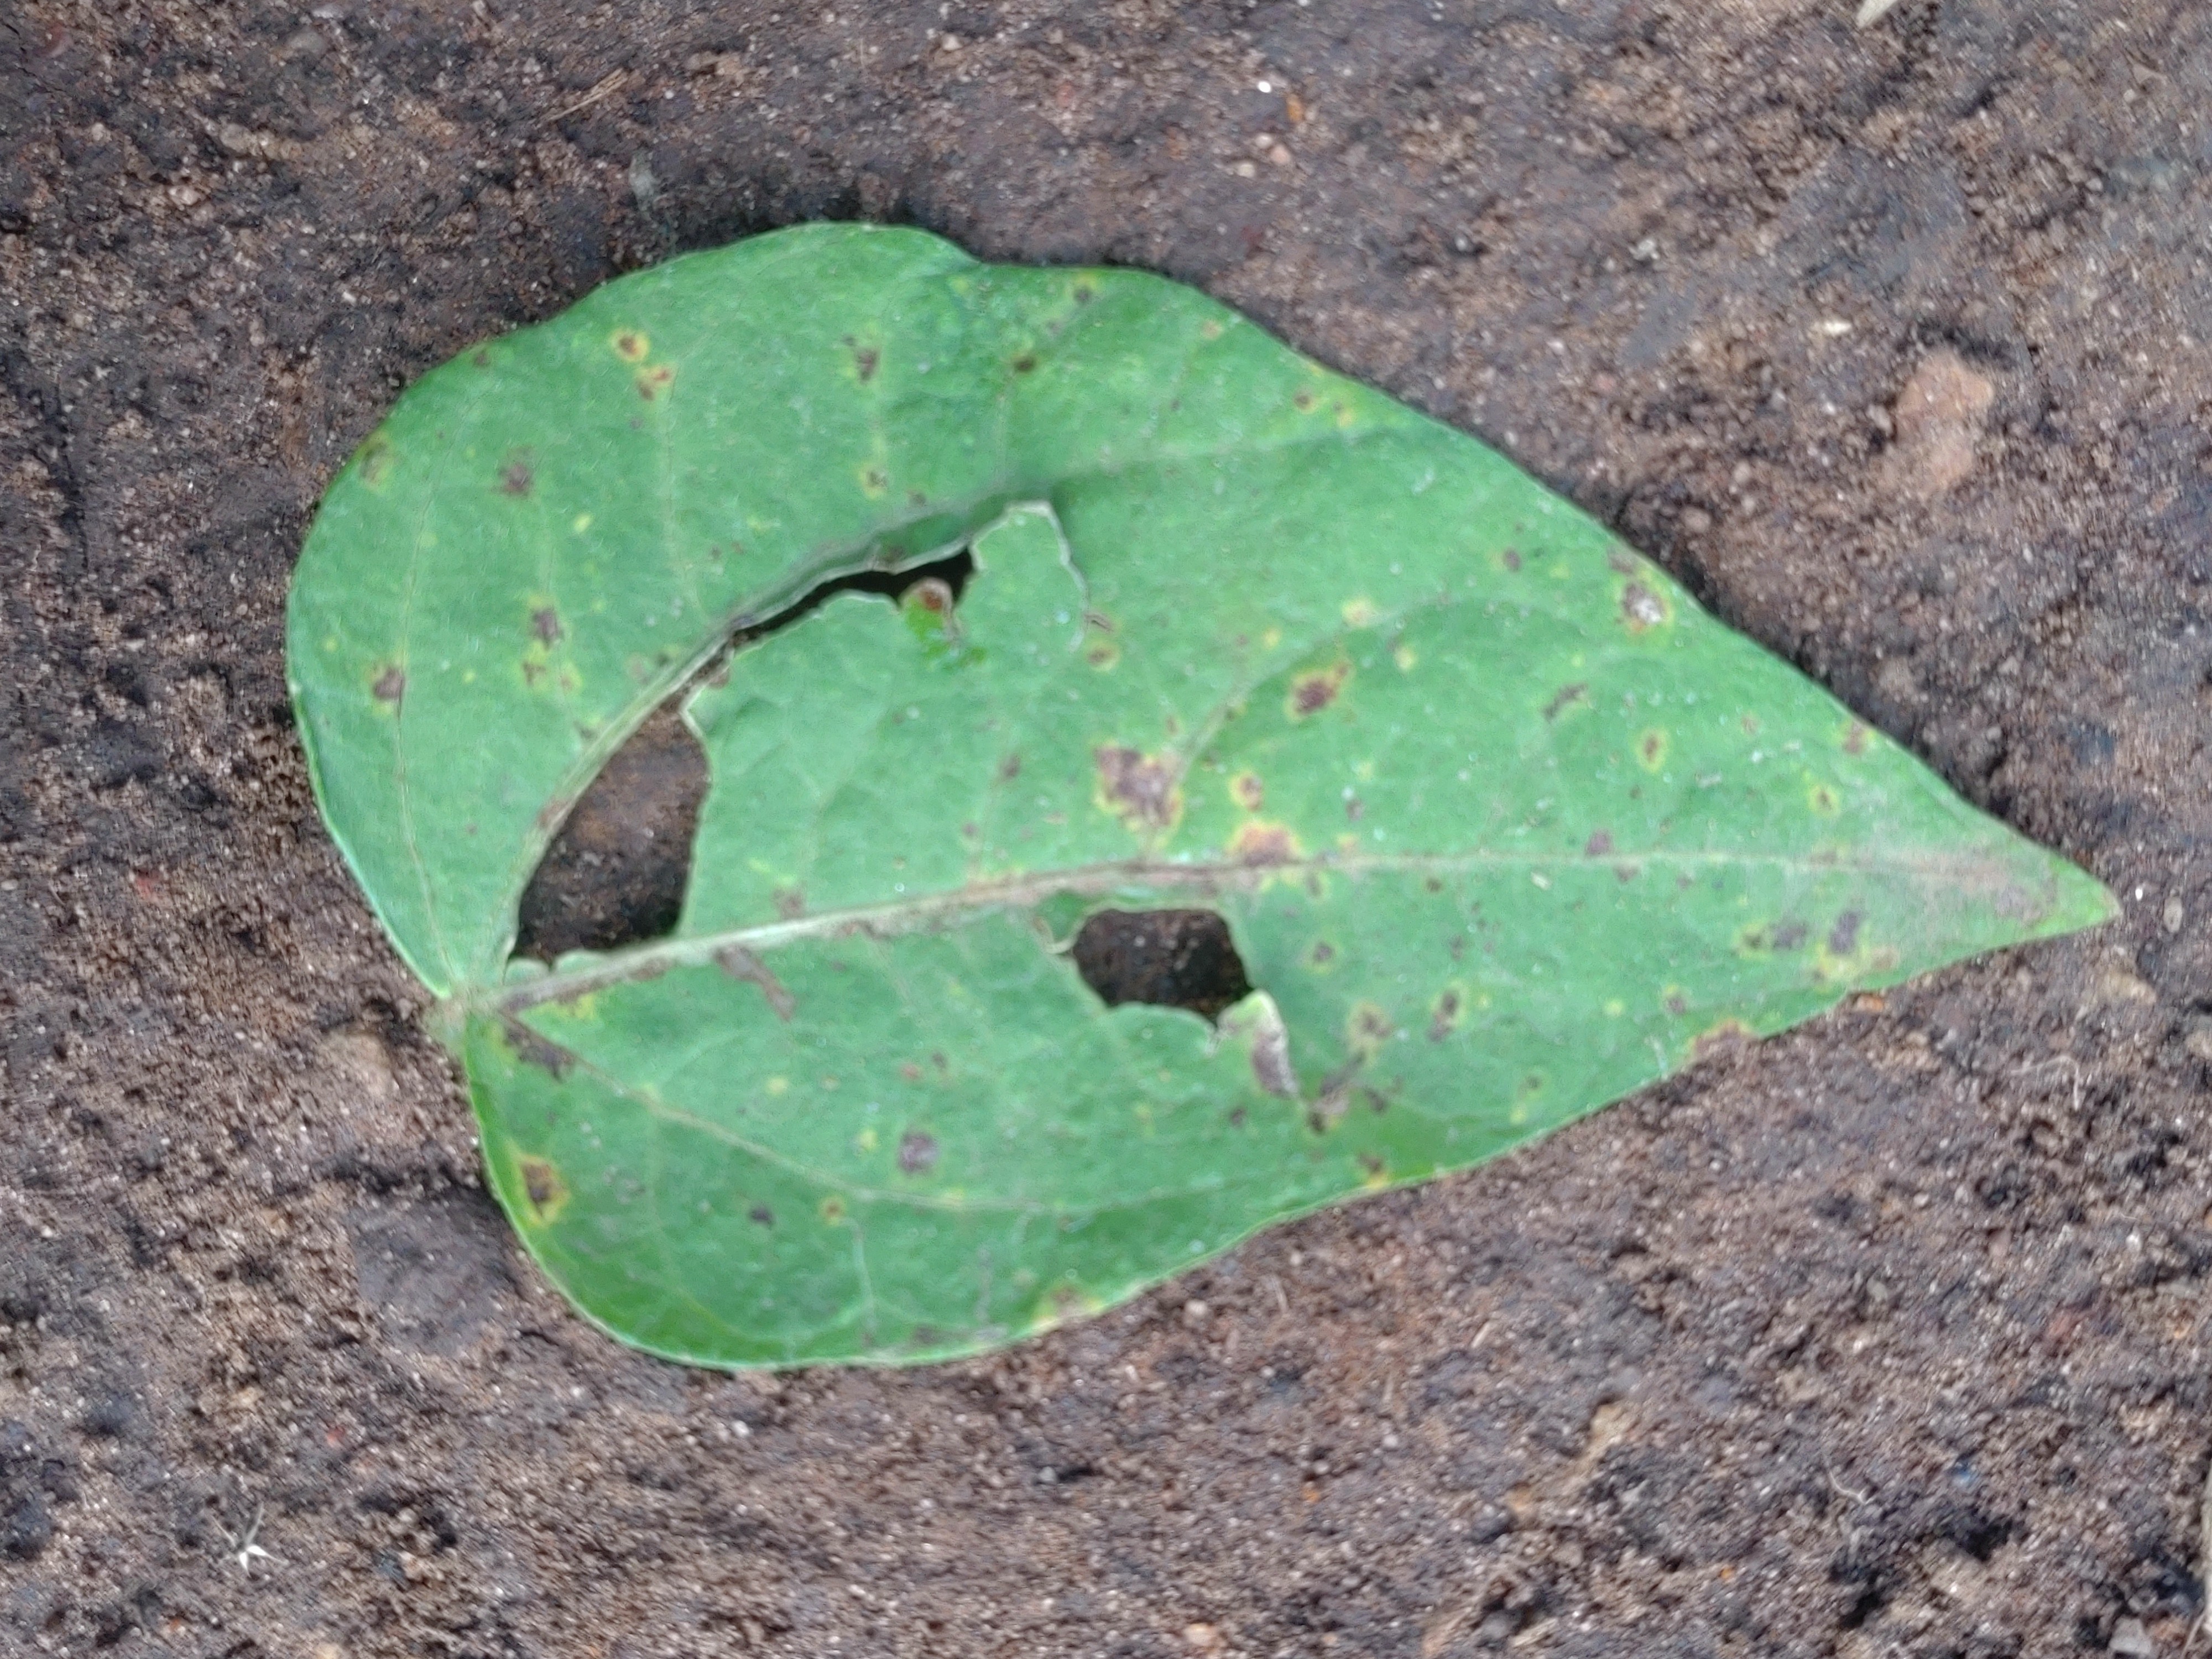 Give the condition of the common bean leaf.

anthracnose
